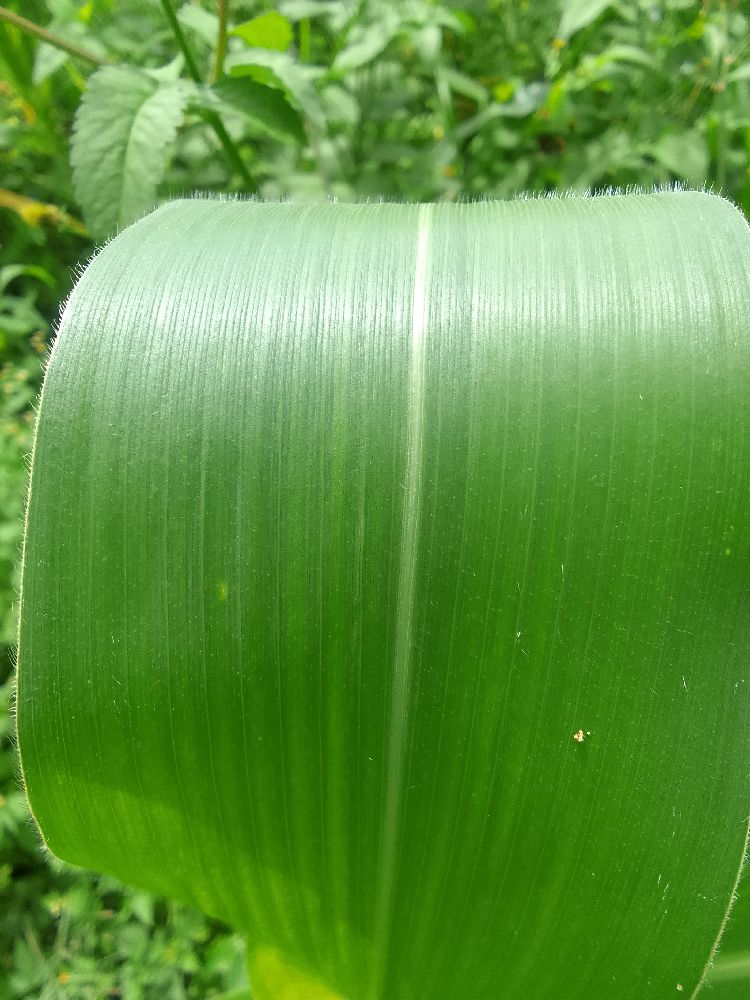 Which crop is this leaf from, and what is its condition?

maize, healthy
